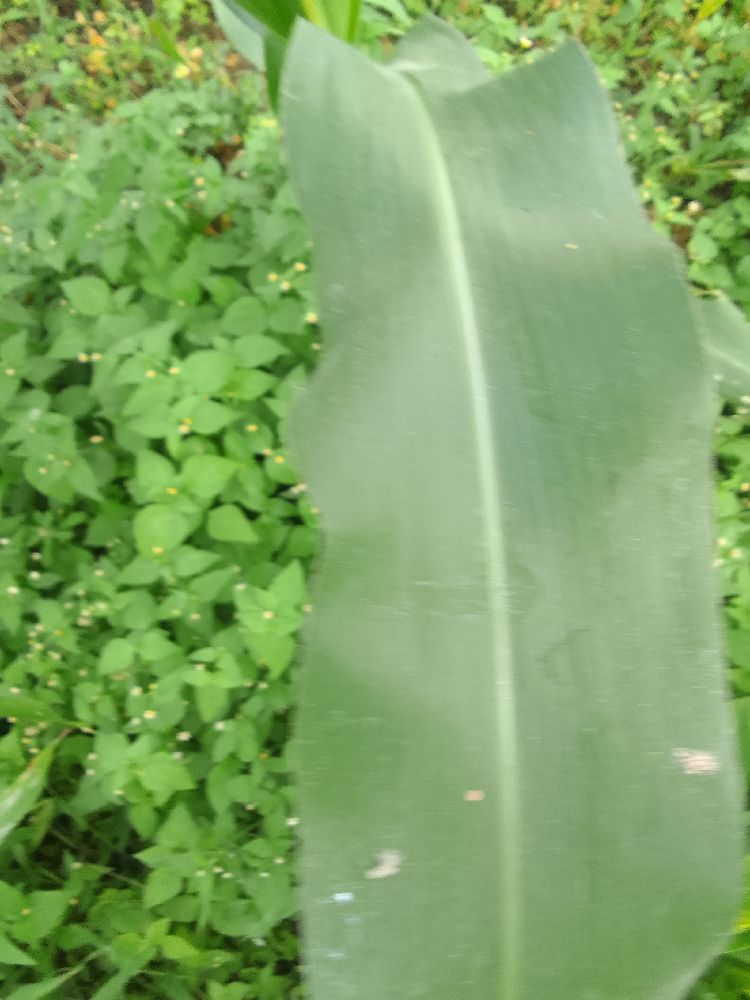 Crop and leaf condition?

maize, healthy
